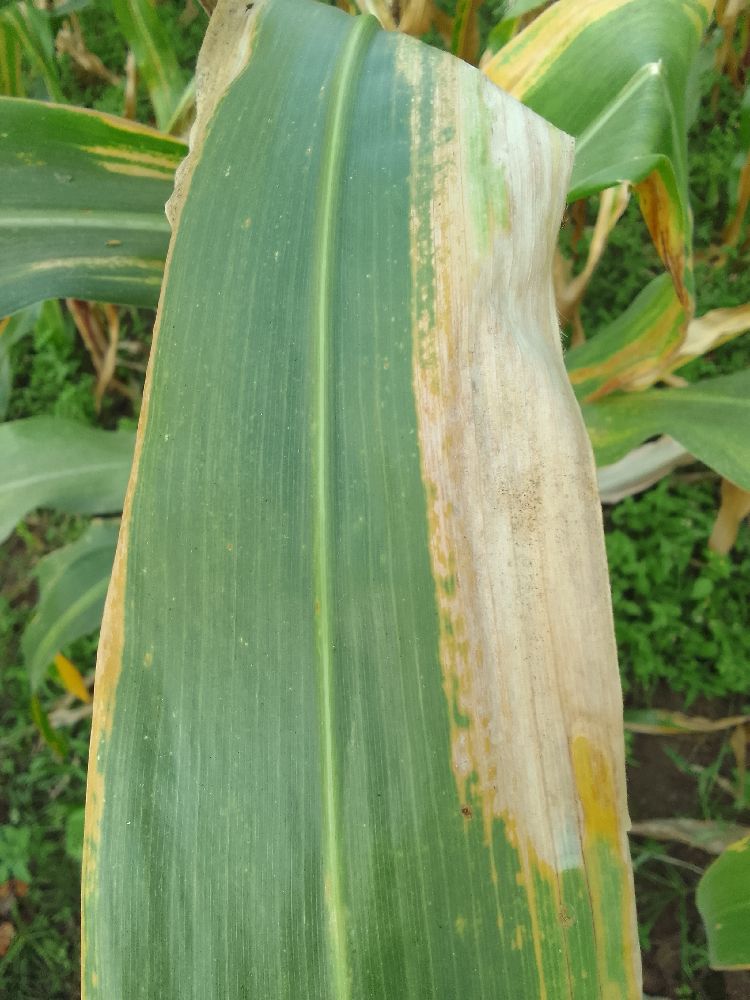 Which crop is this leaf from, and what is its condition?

maize, maize lethal necrosis
